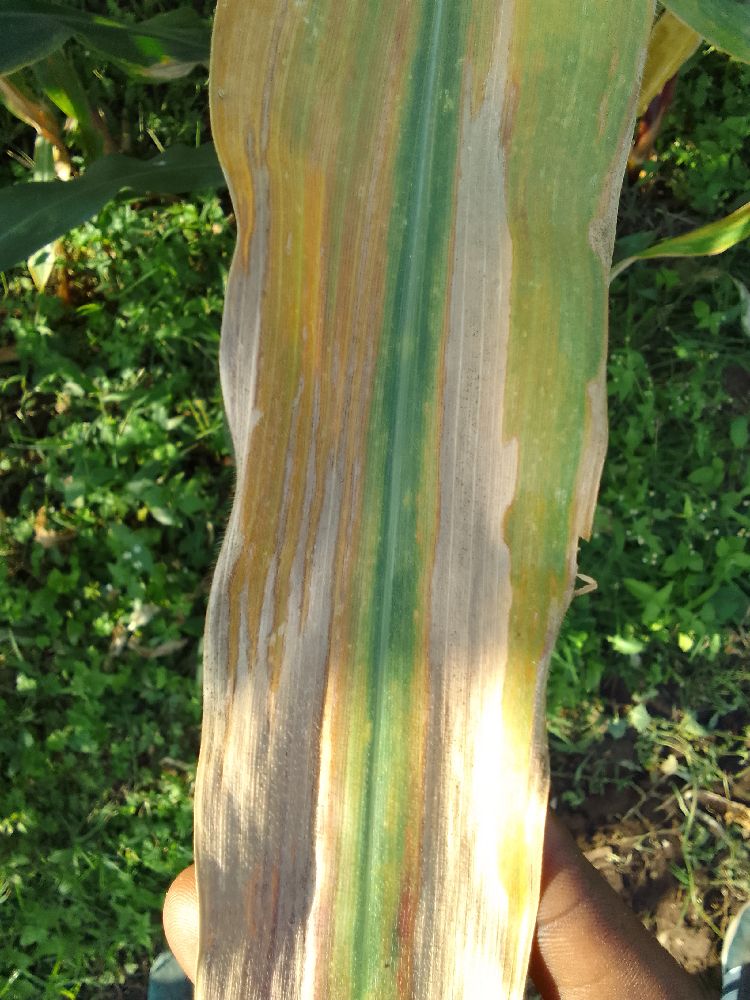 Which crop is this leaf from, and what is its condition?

maize, maize lethal necrosis
